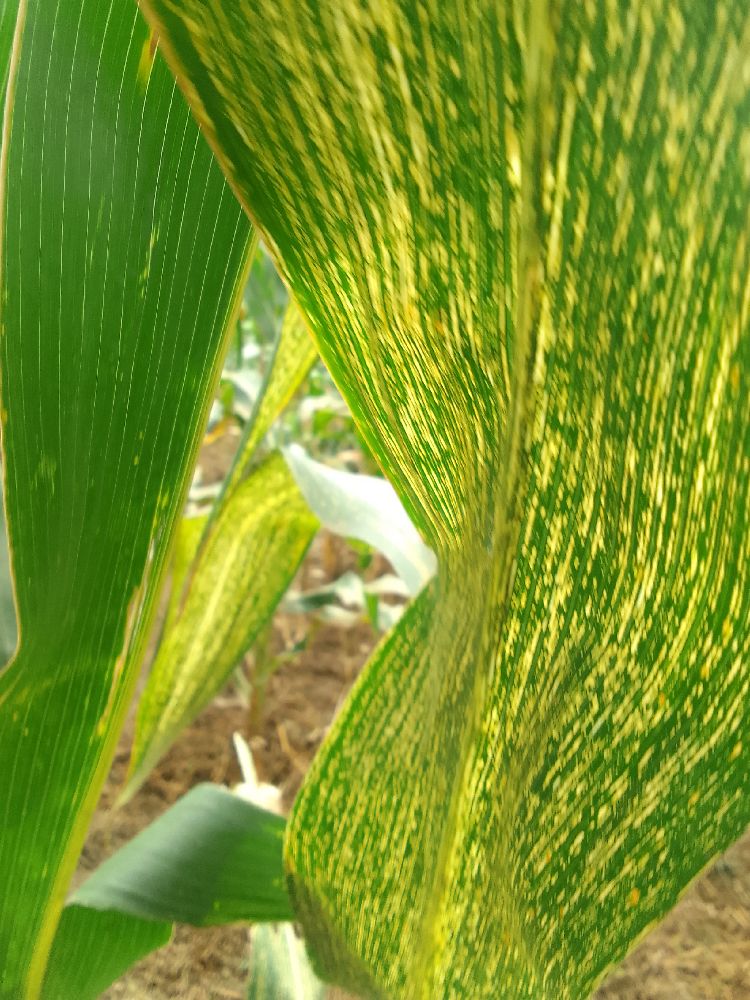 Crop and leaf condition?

maize, maize streak virus
